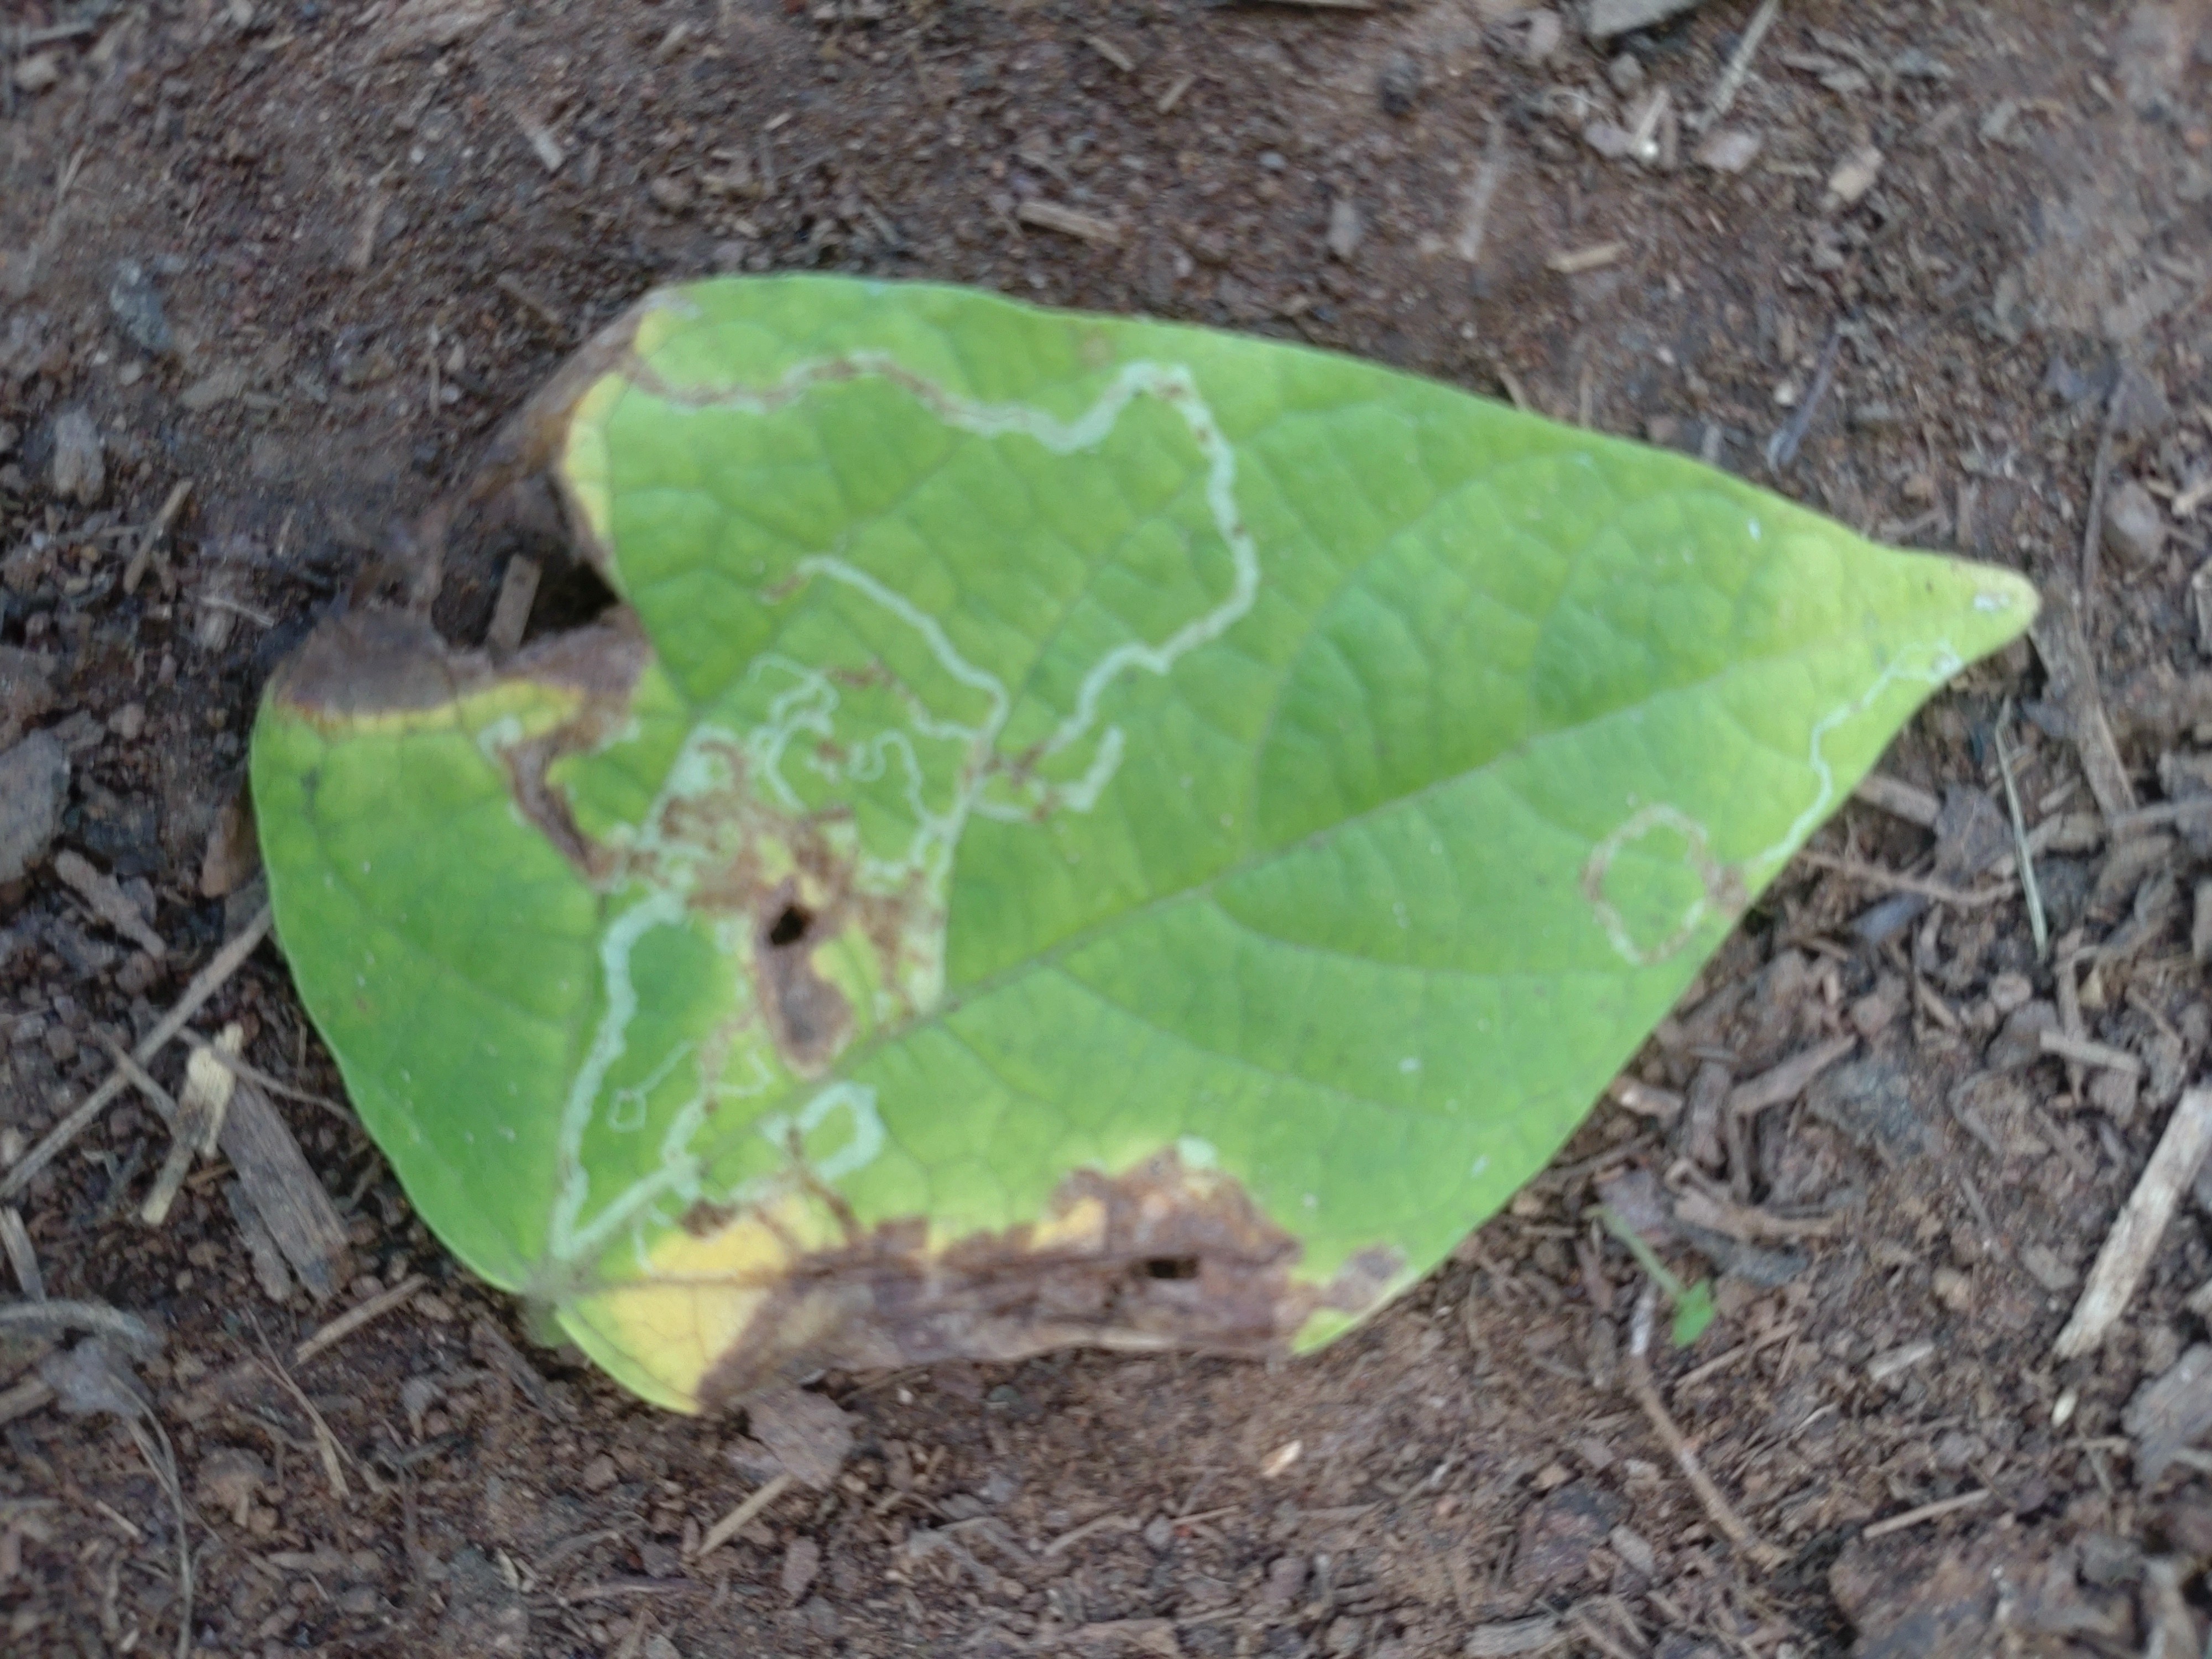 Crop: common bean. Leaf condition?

anthracnose
